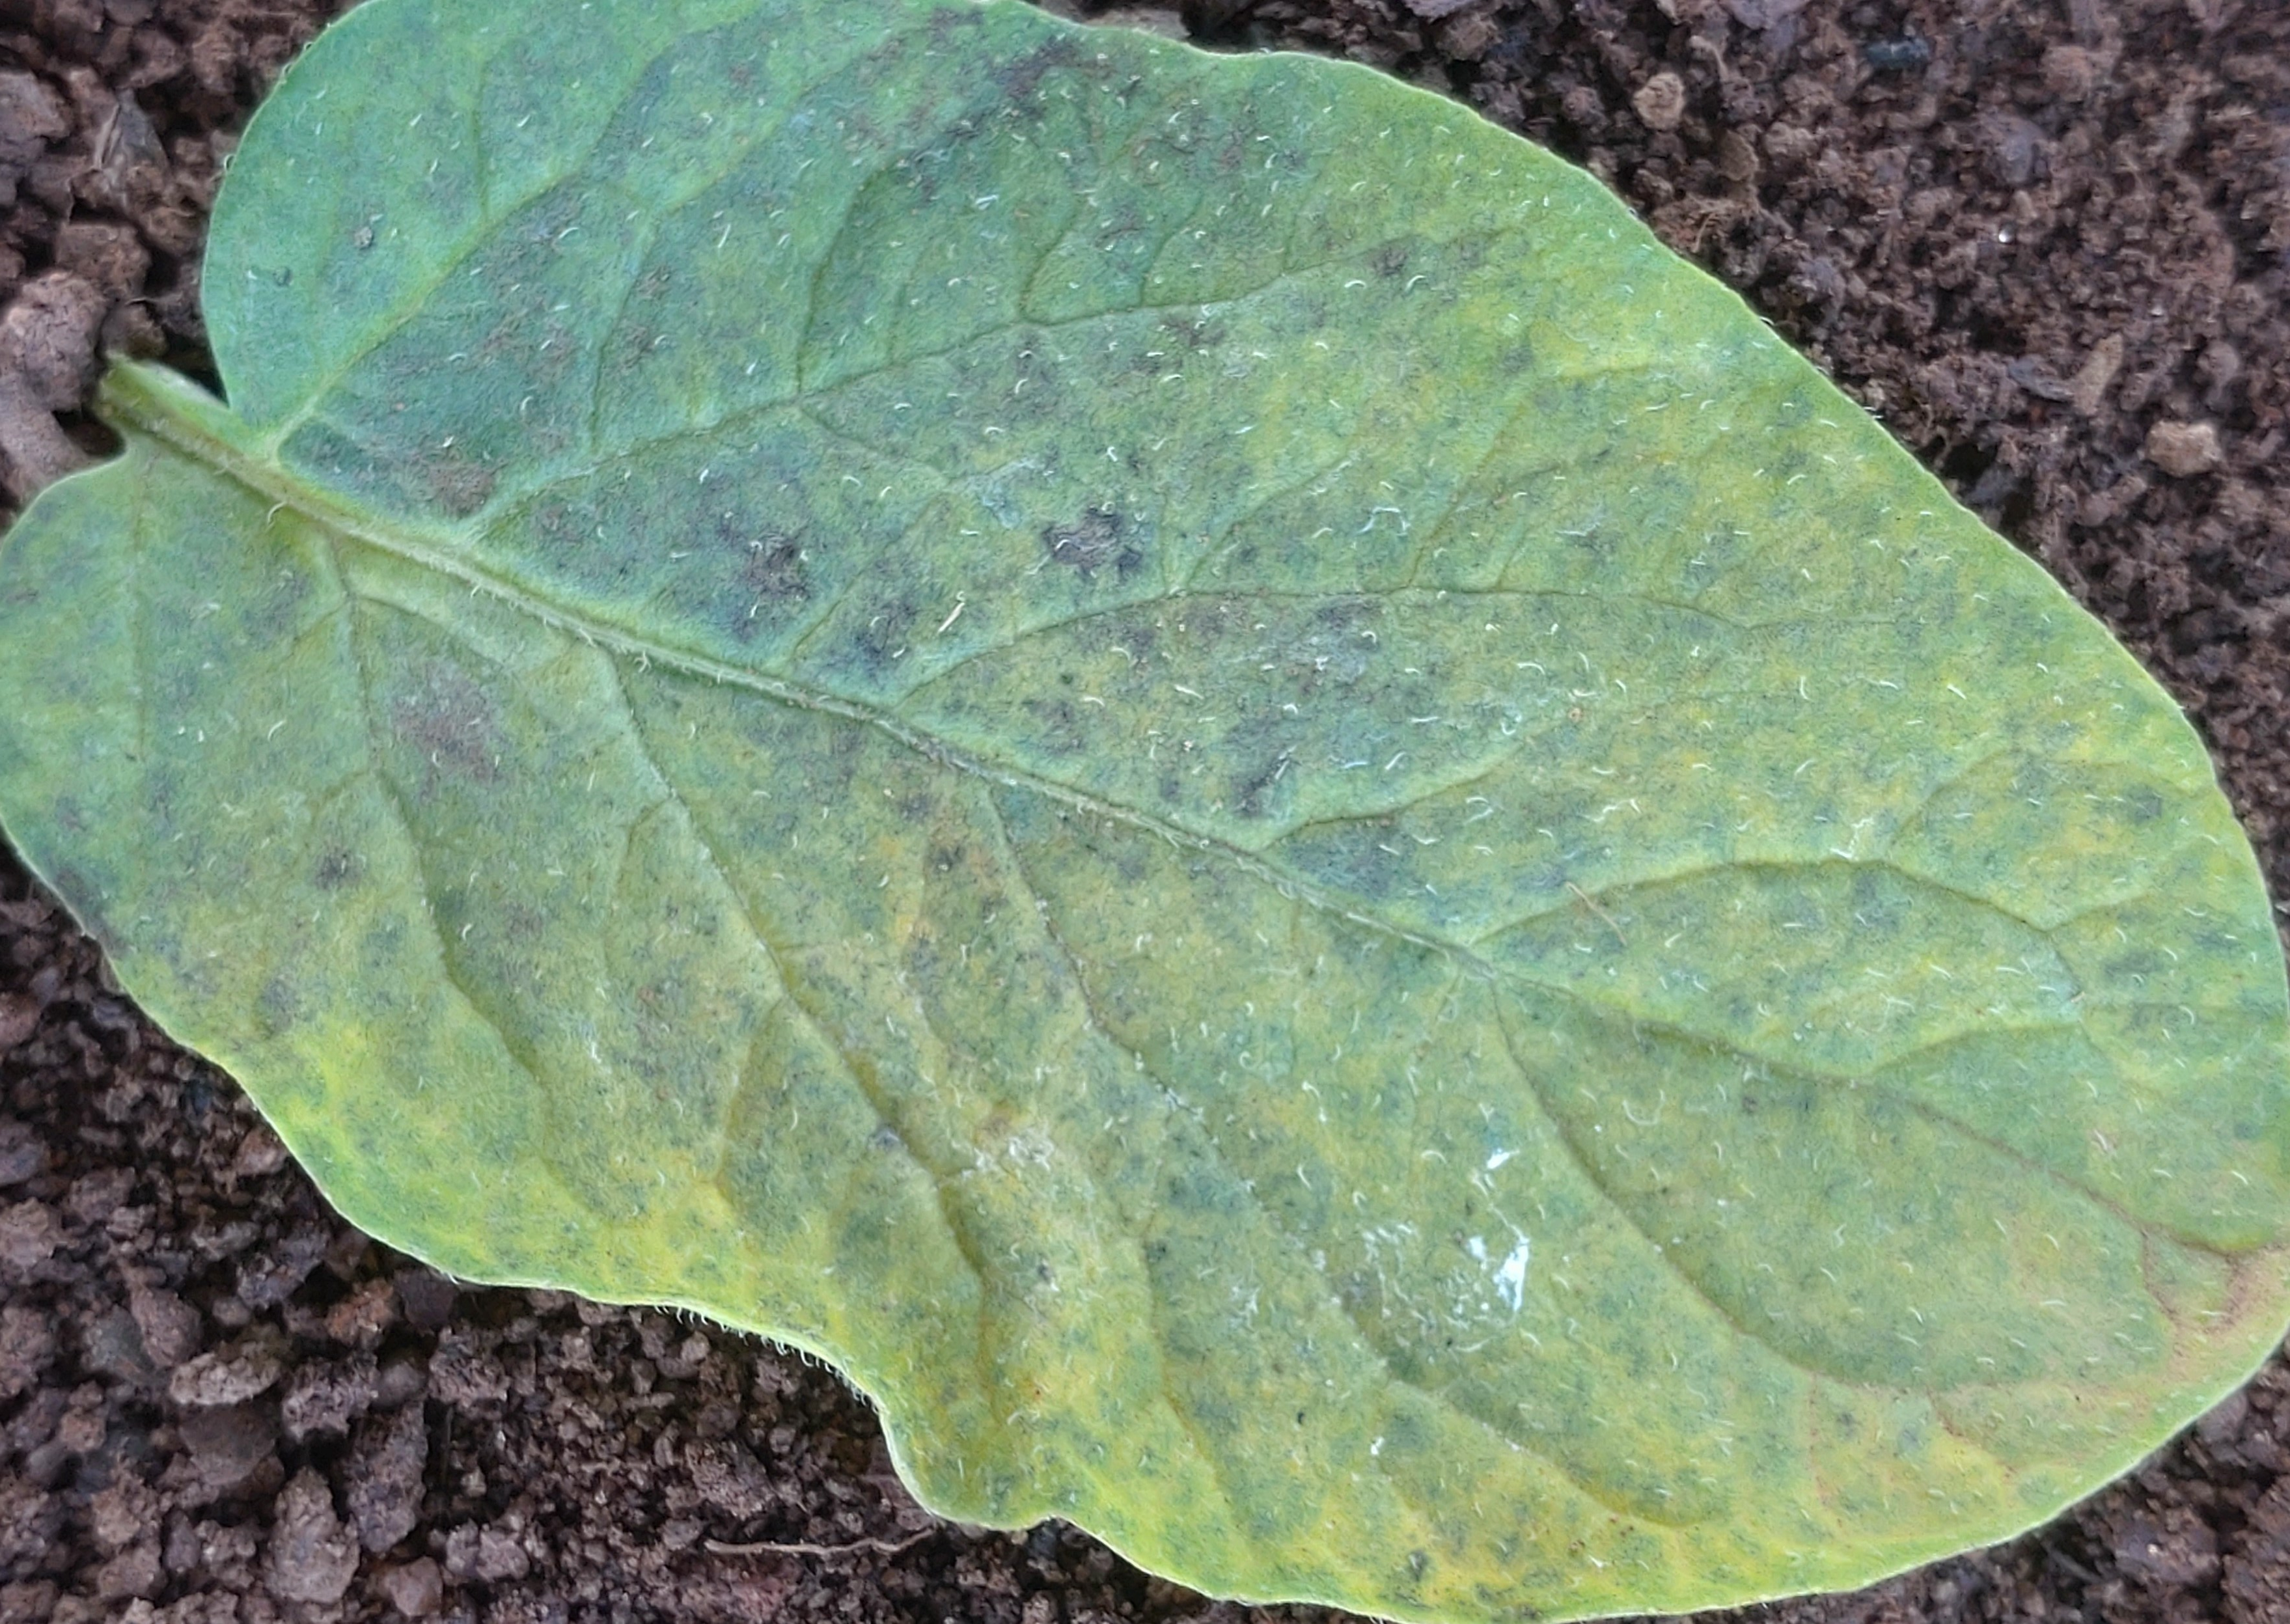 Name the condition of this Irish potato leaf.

late blight
